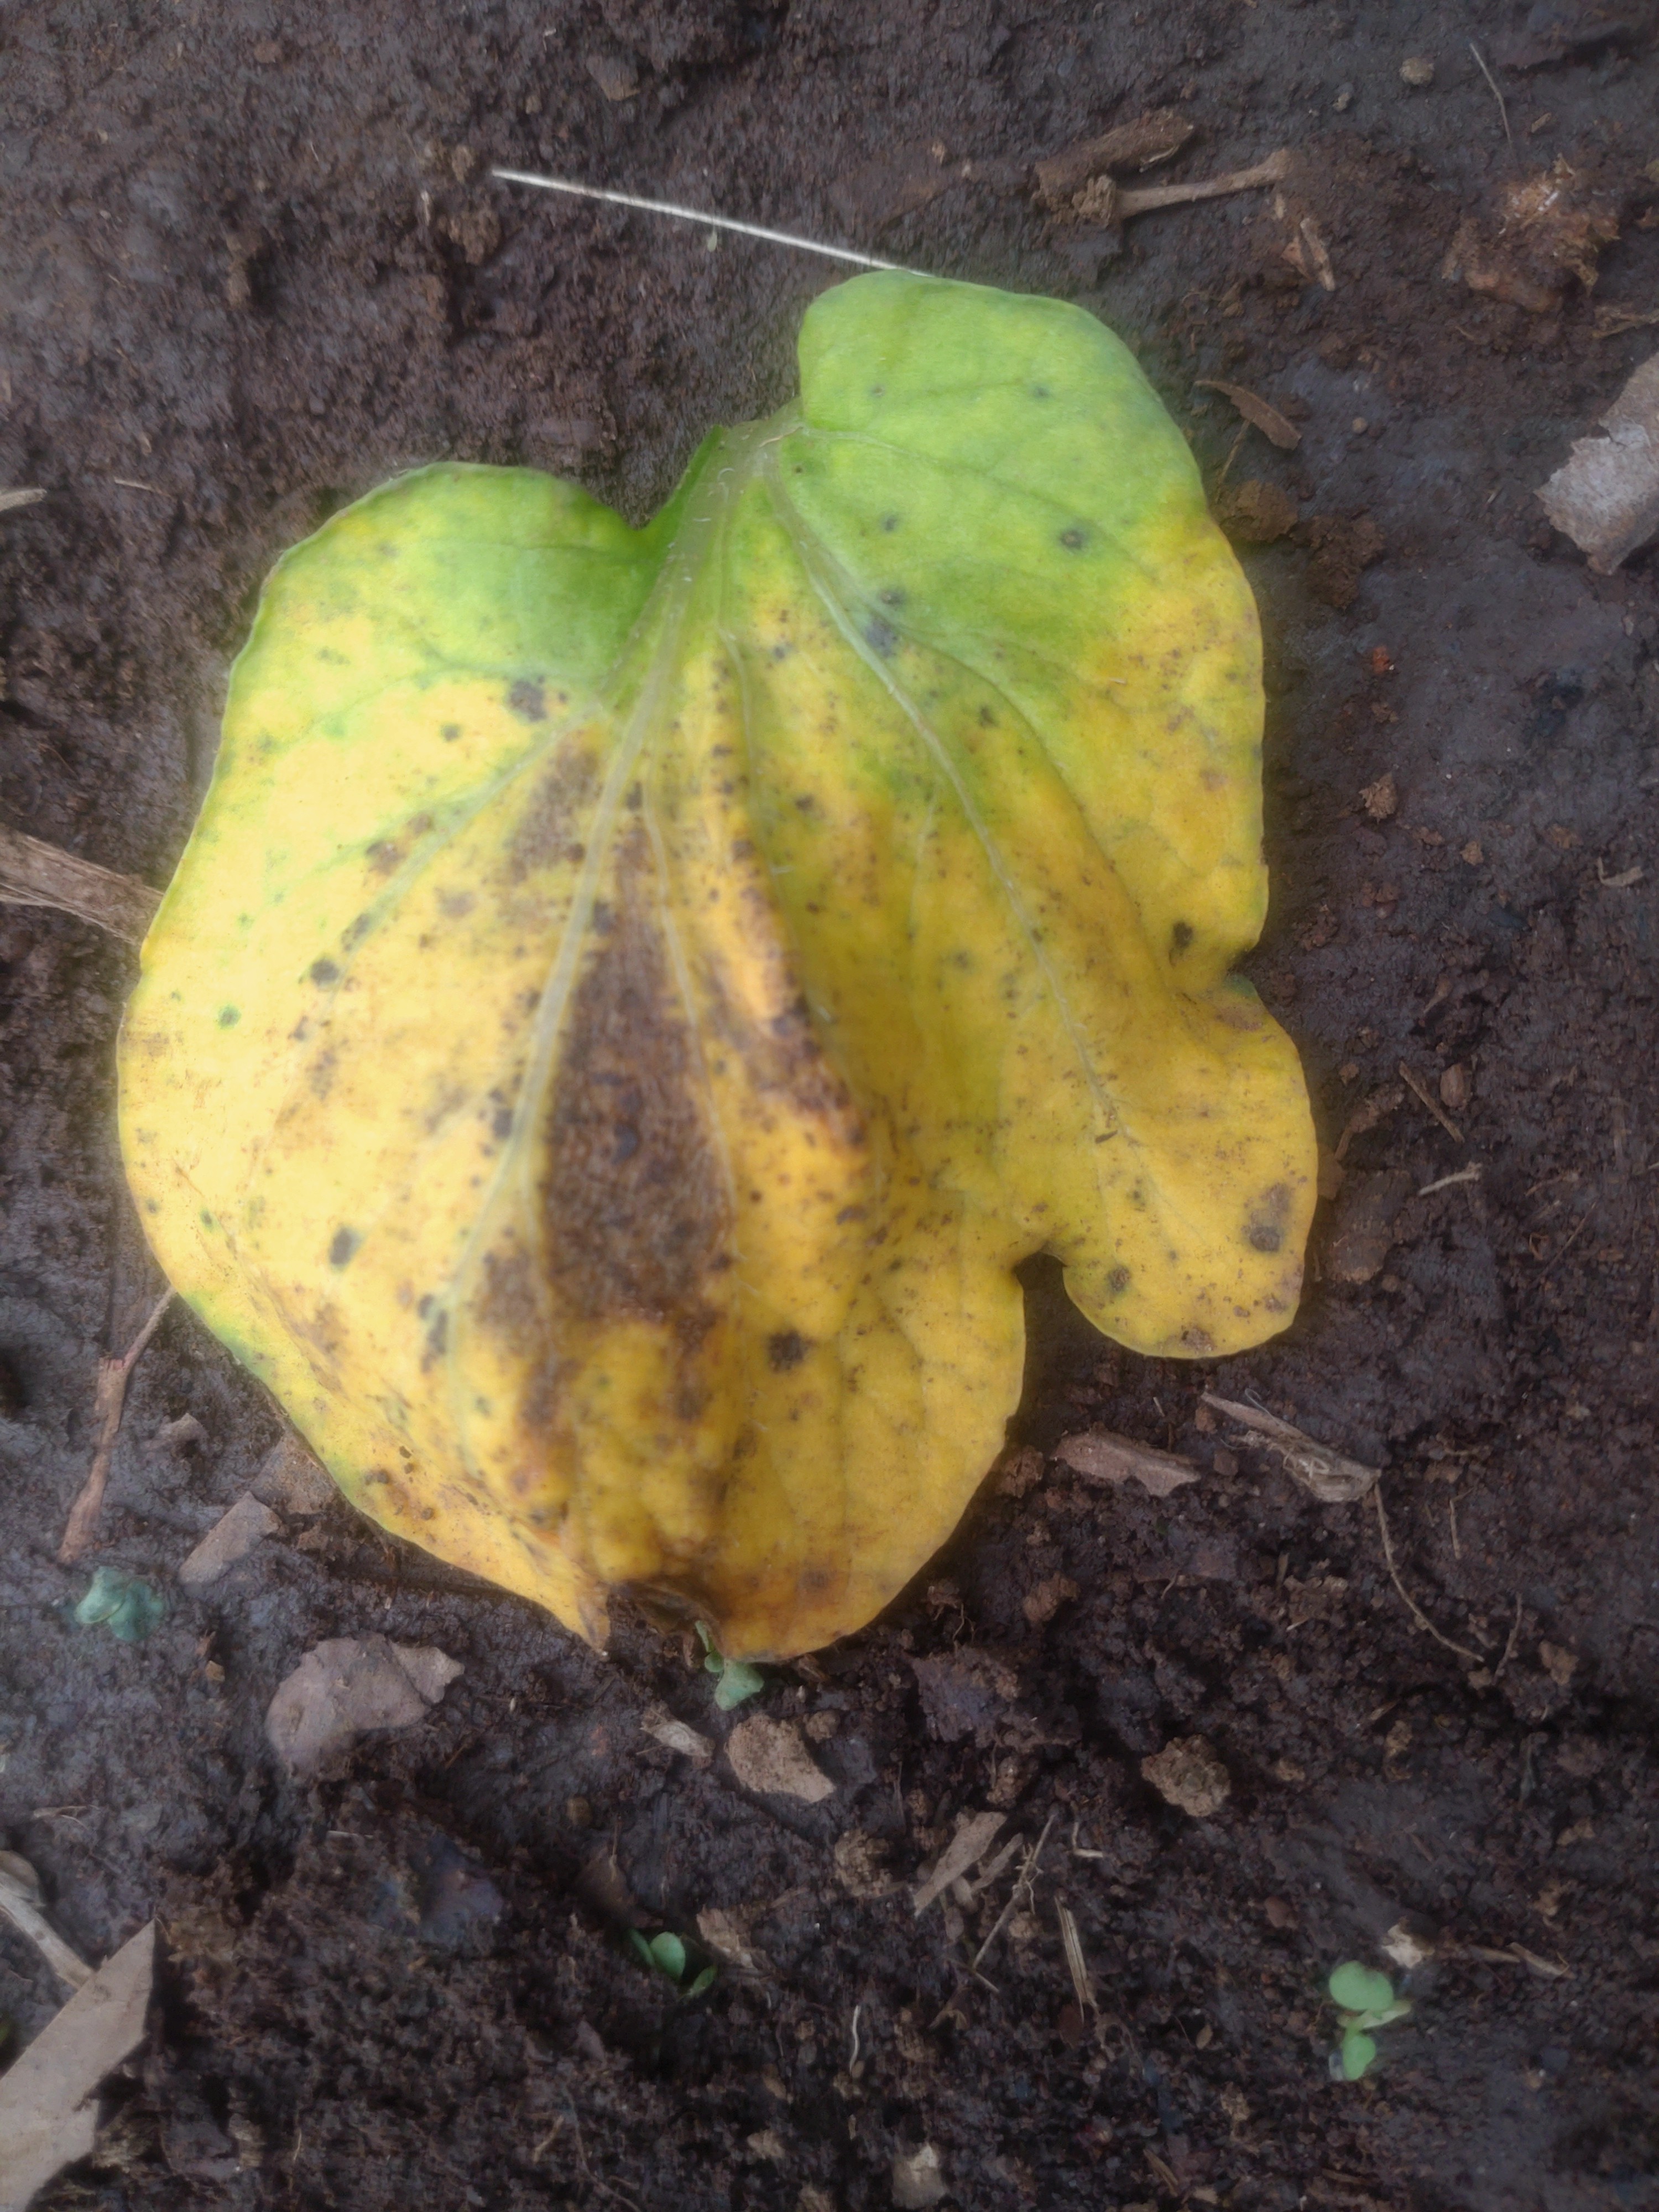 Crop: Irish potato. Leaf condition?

late blight
